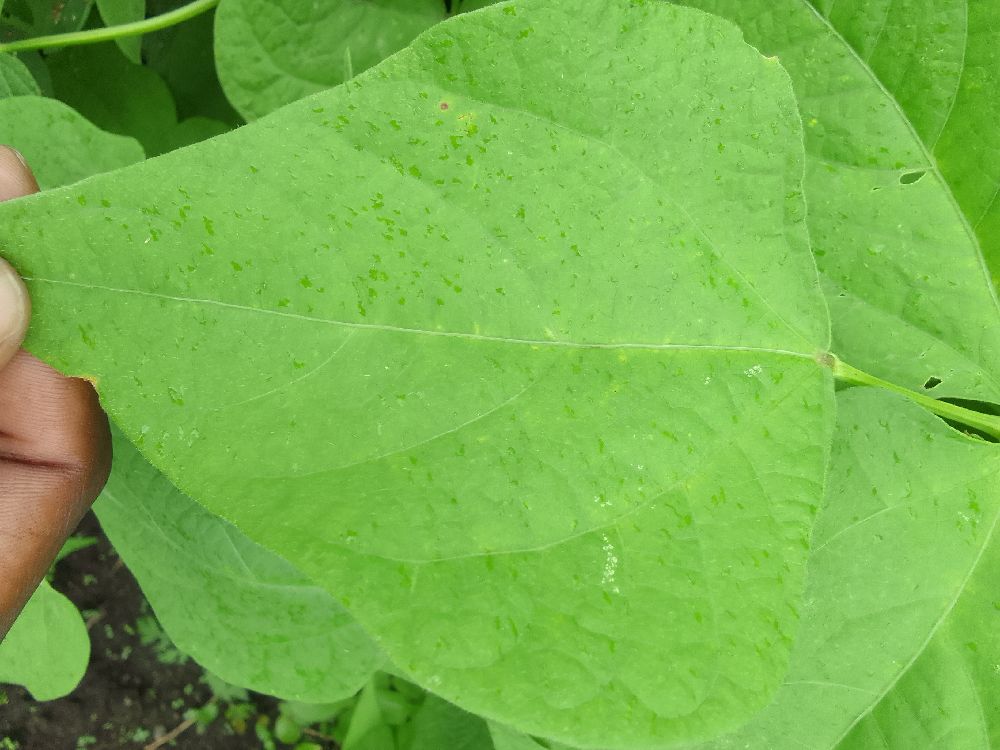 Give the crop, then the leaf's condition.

common bean, healthy
